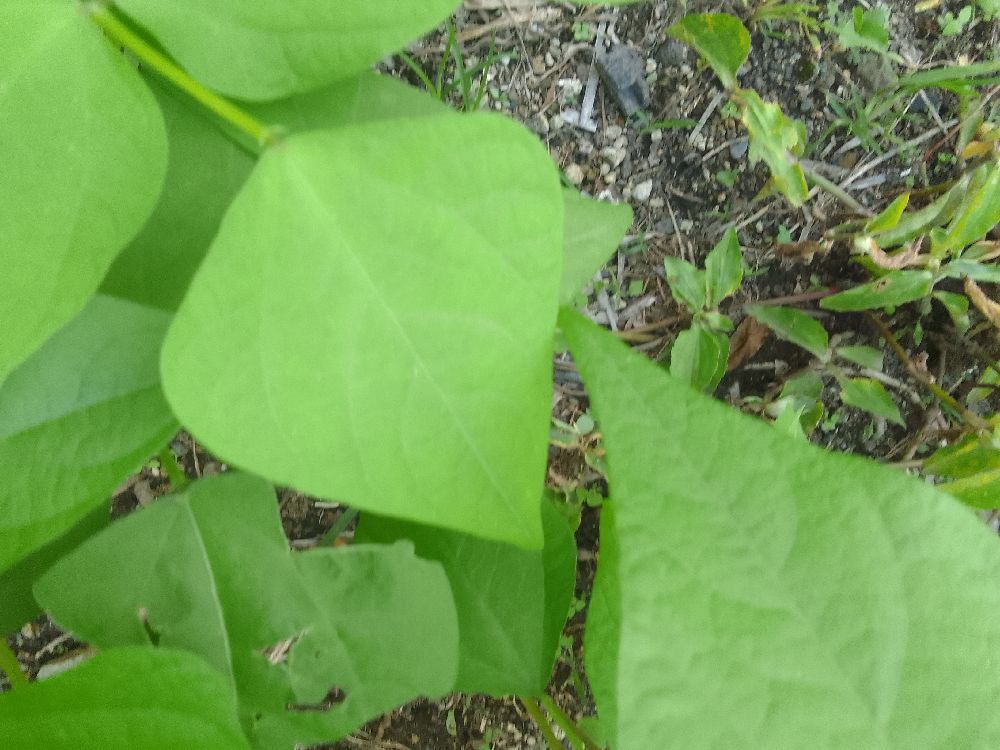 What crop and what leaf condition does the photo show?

common bean, healthy
